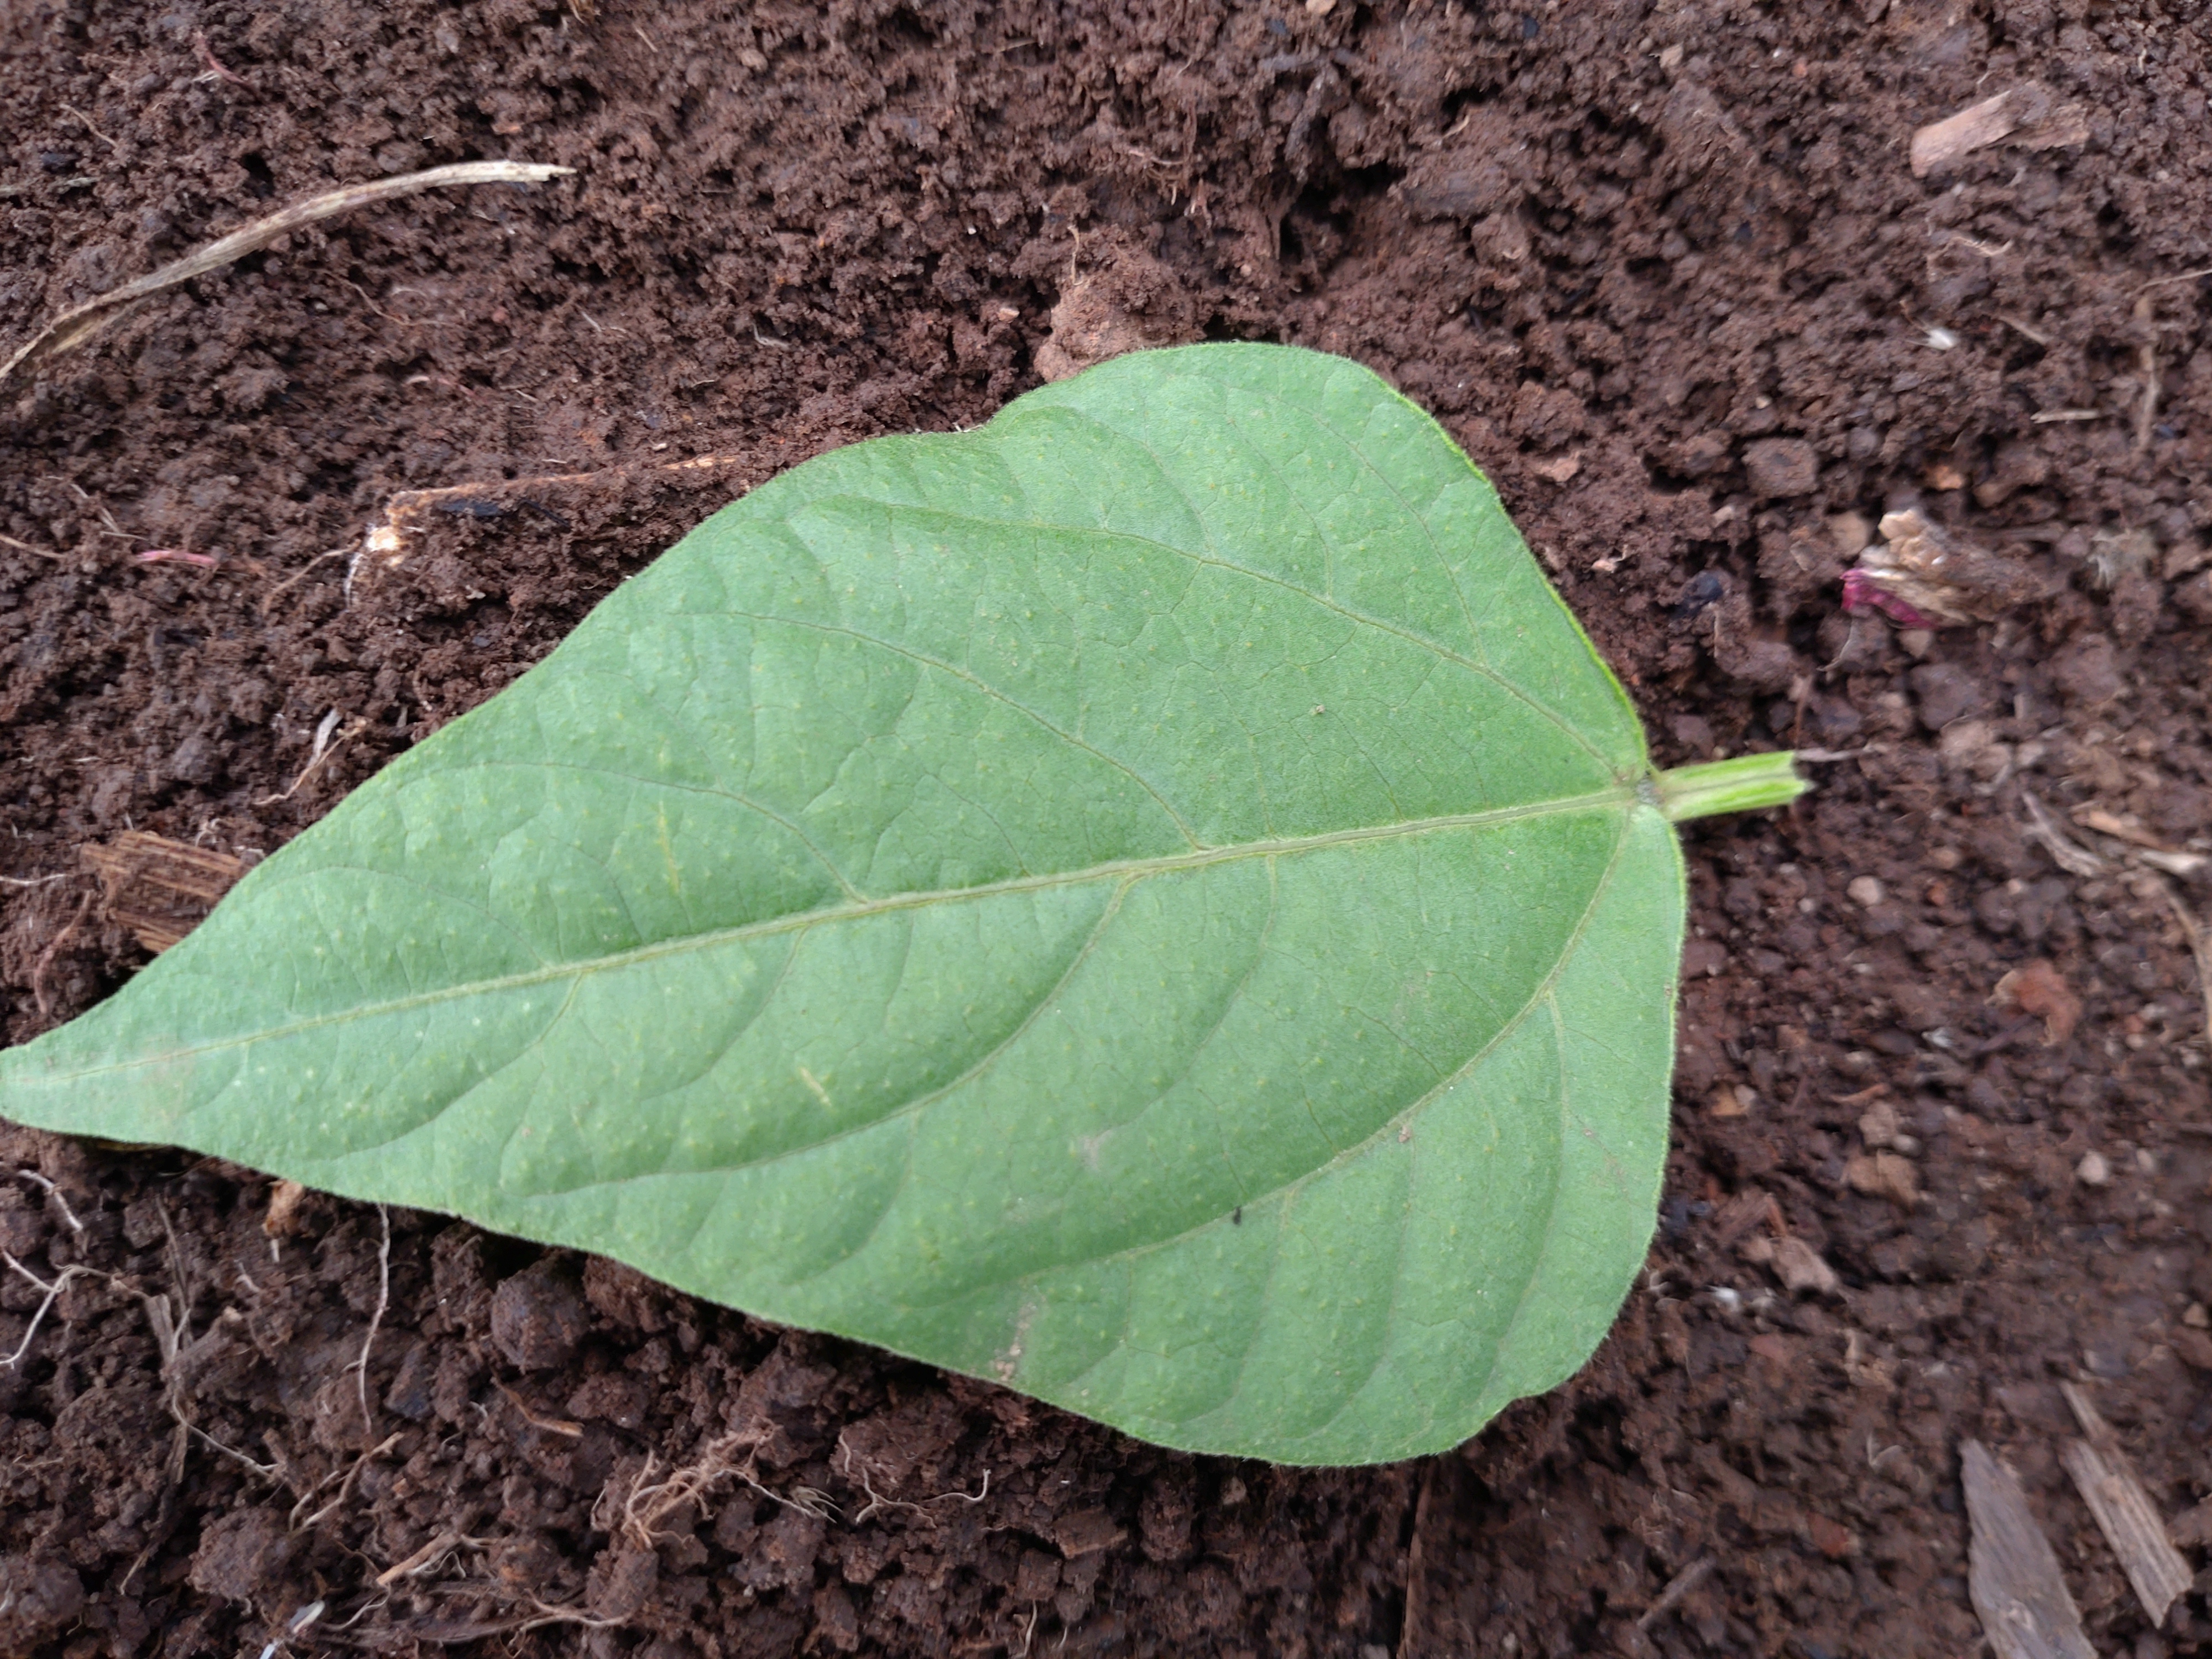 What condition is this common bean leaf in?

healthy
